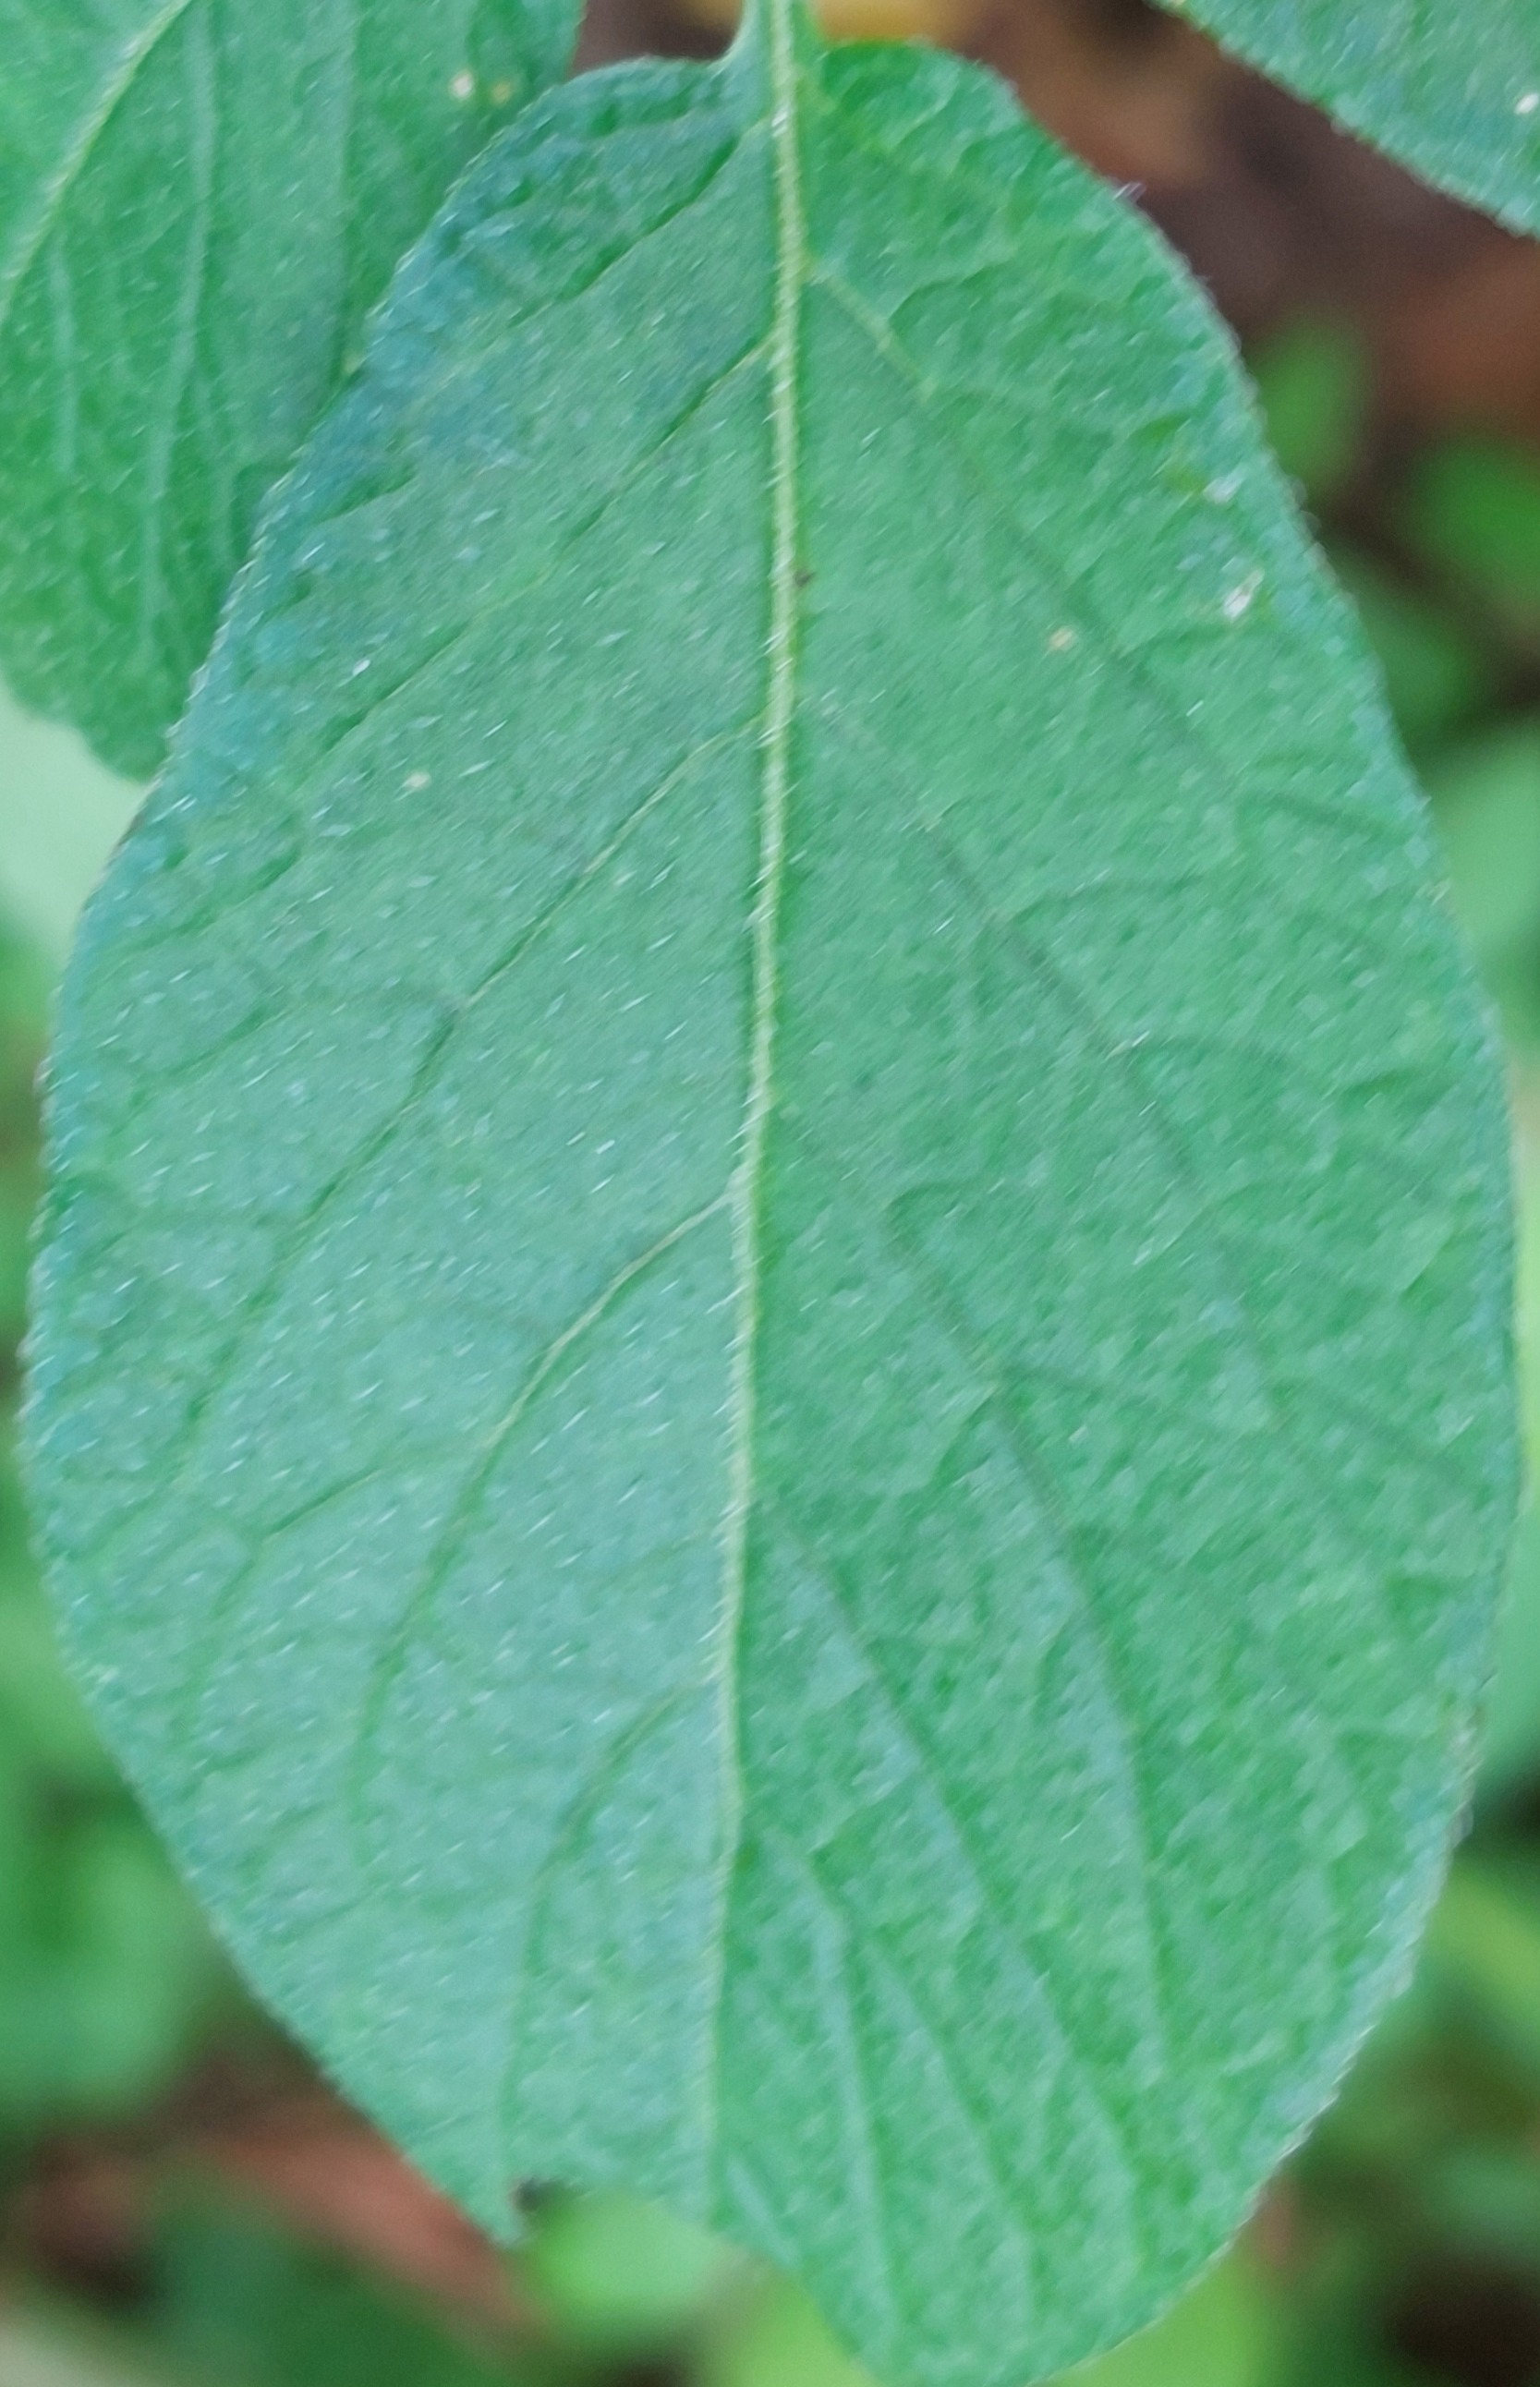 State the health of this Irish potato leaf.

healthy
